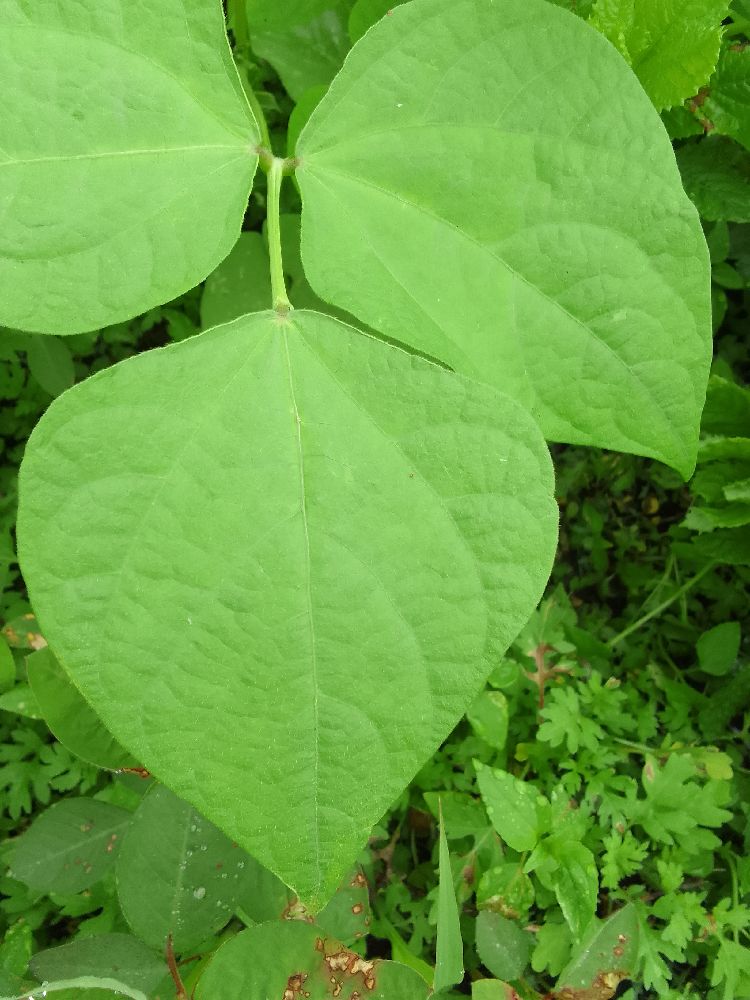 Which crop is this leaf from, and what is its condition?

common bean, healthy
